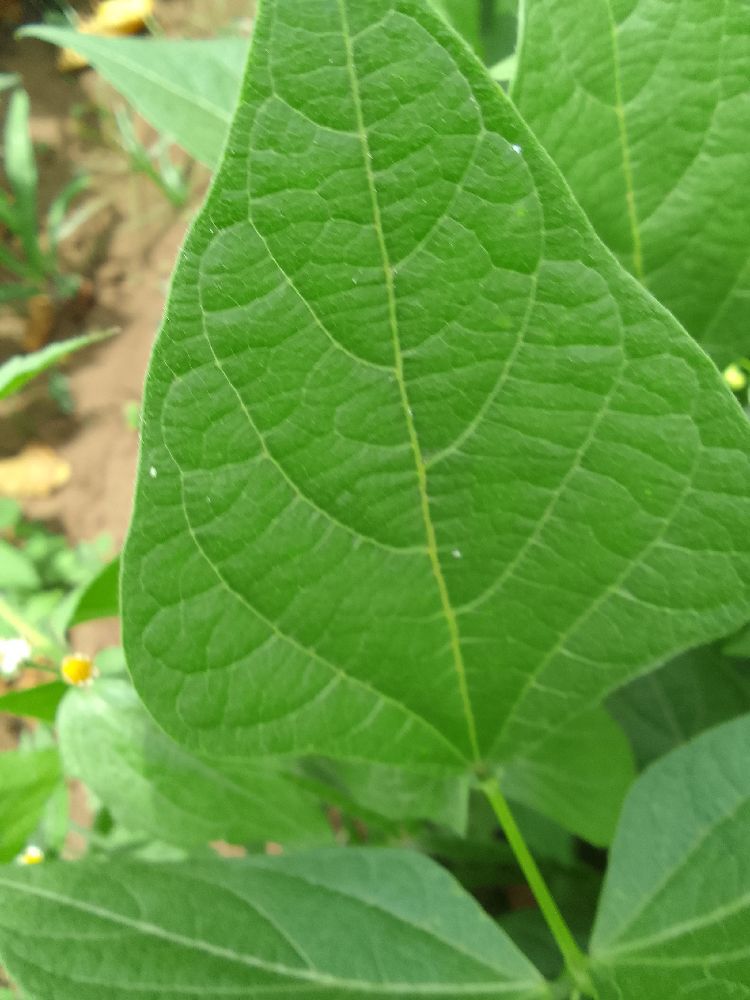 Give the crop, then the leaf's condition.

common bean, healthy
